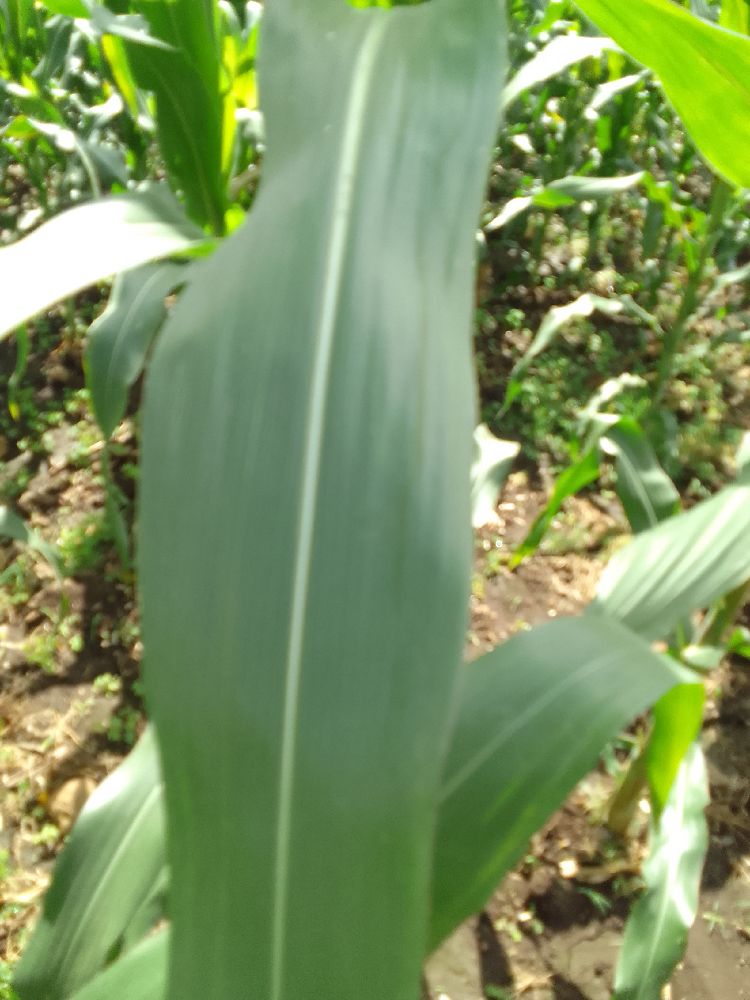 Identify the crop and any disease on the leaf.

maize, healthy
